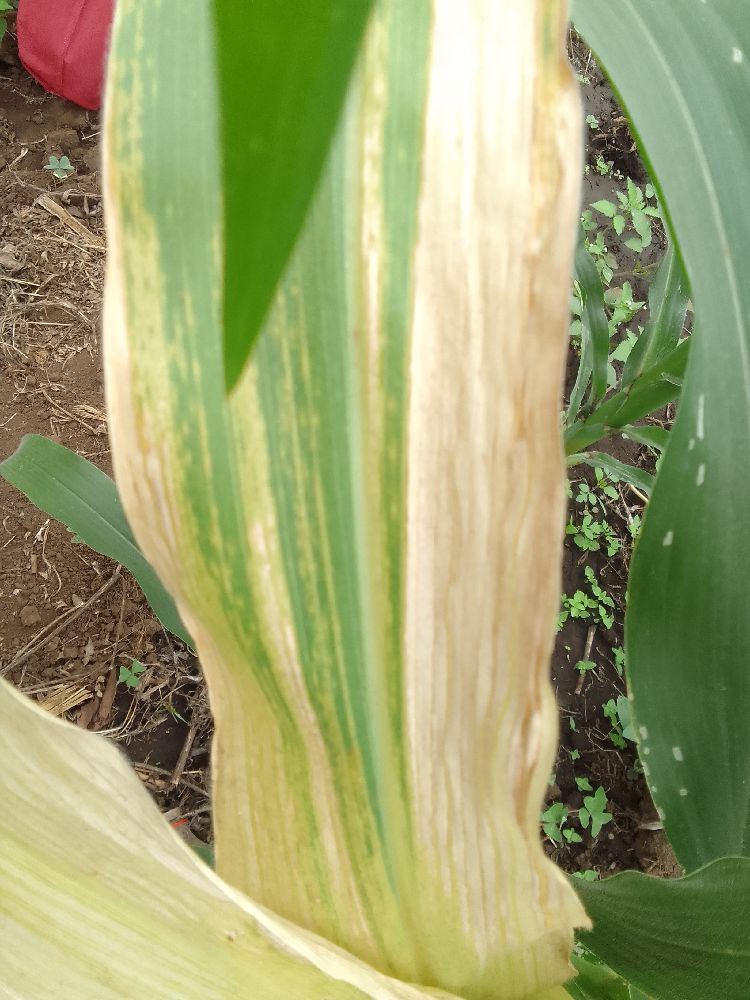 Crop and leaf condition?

maize, maize lethal necrosis
